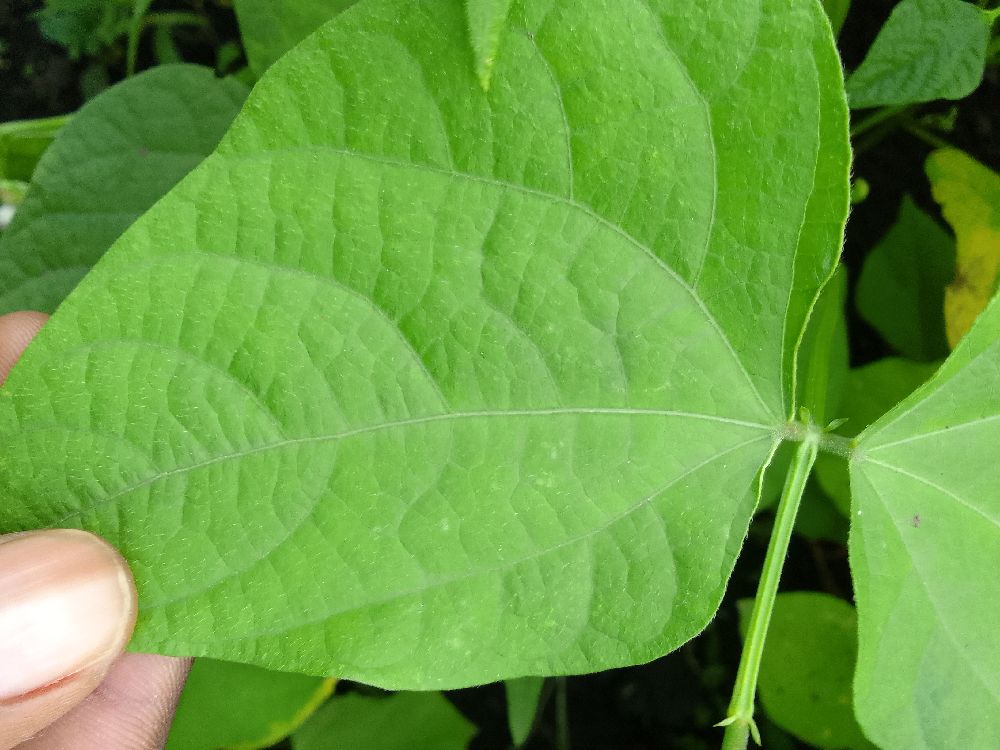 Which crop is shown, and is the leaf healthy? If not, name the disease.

common bean, healthy
